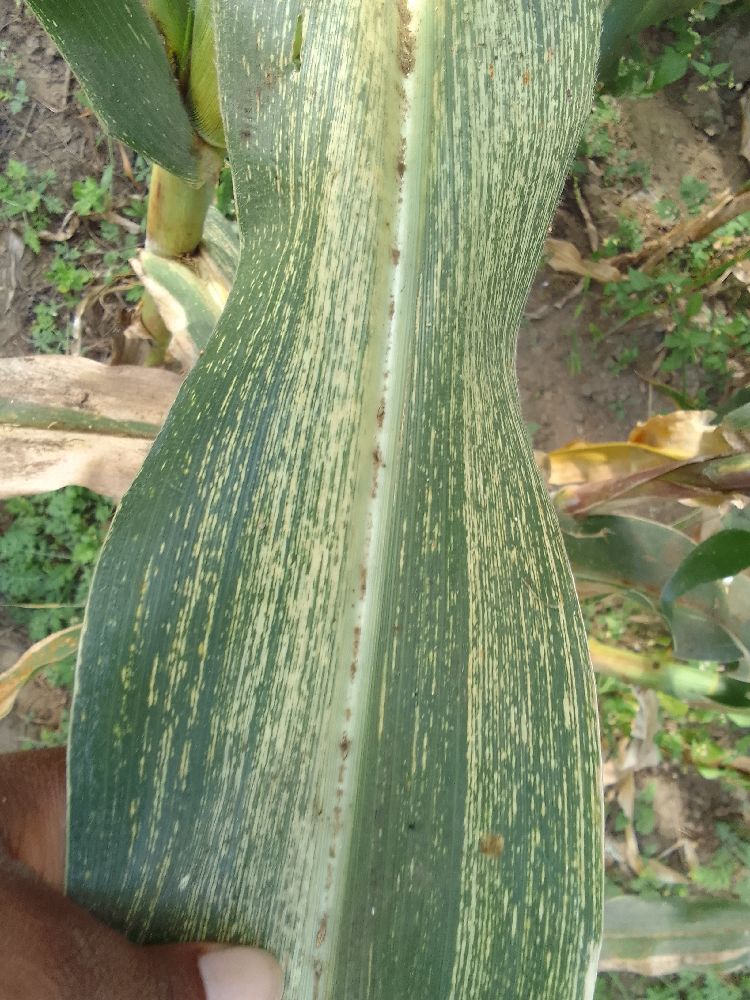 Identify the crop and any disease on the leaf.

maize, maize streak virus
